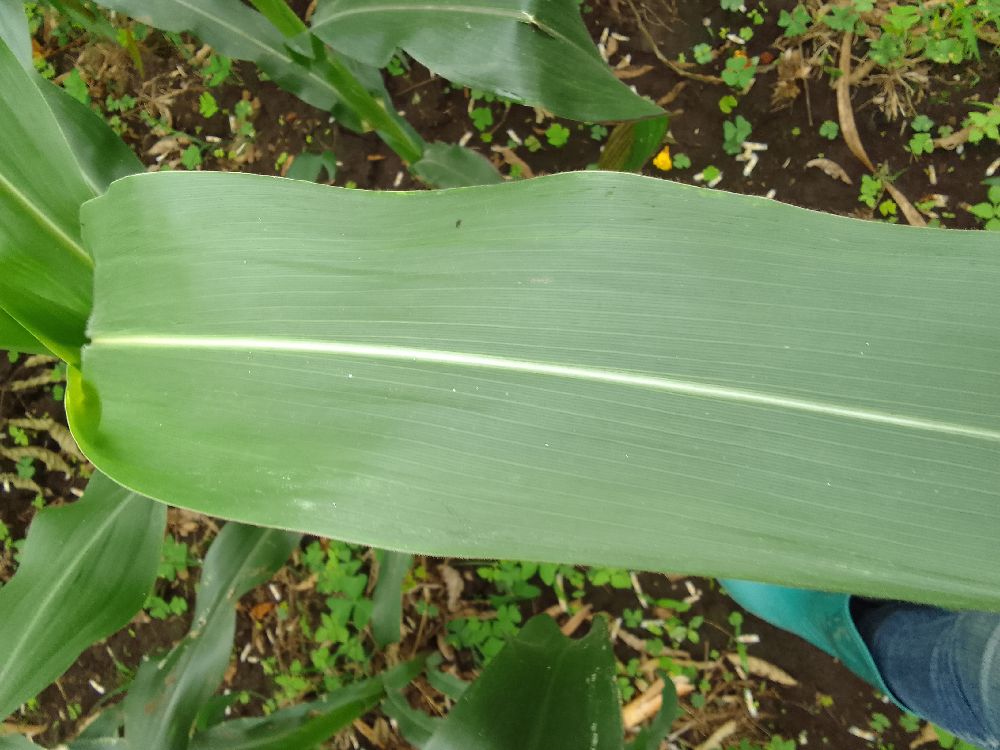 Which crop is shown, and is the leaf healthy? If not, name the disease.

maize, healthy
